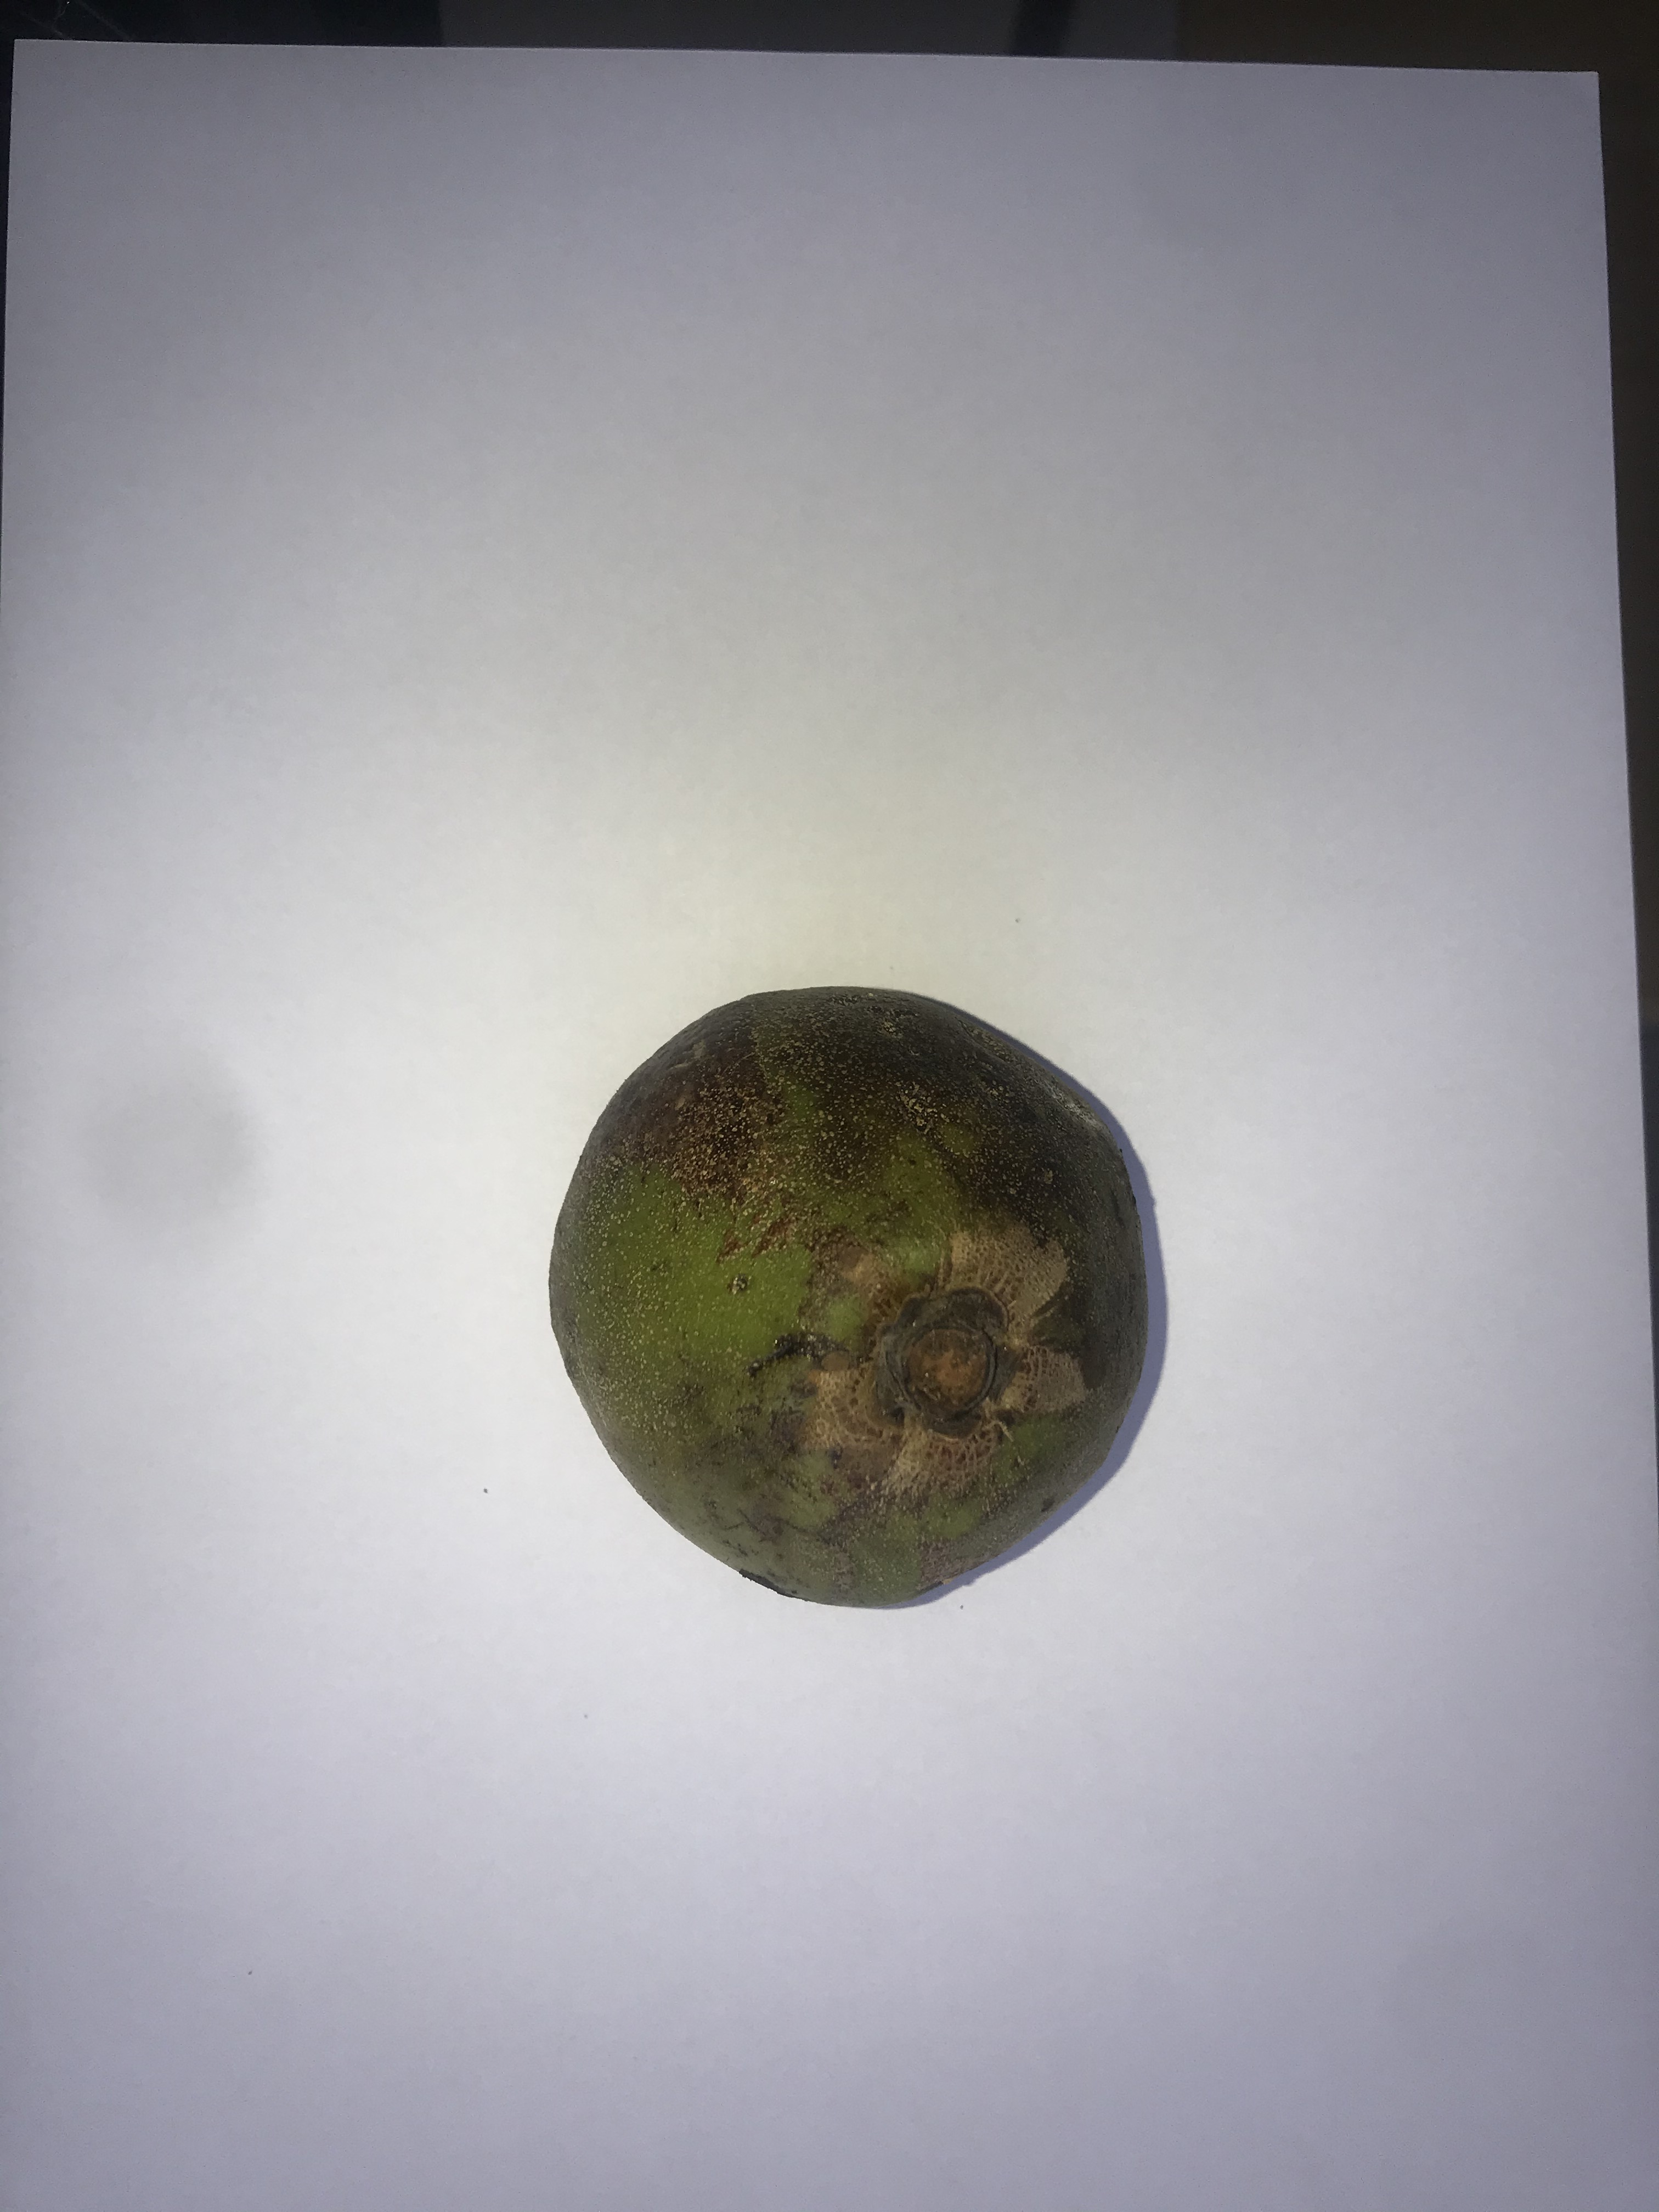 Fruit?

pequi
